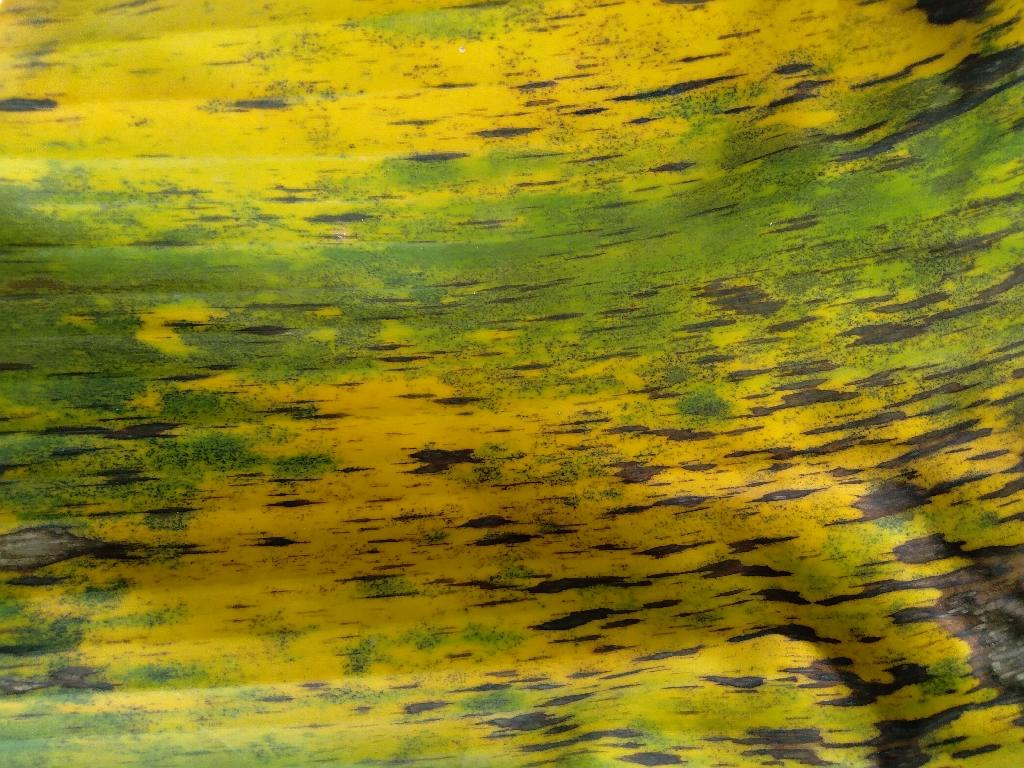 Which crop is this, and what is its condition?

banana, black sigatoka
